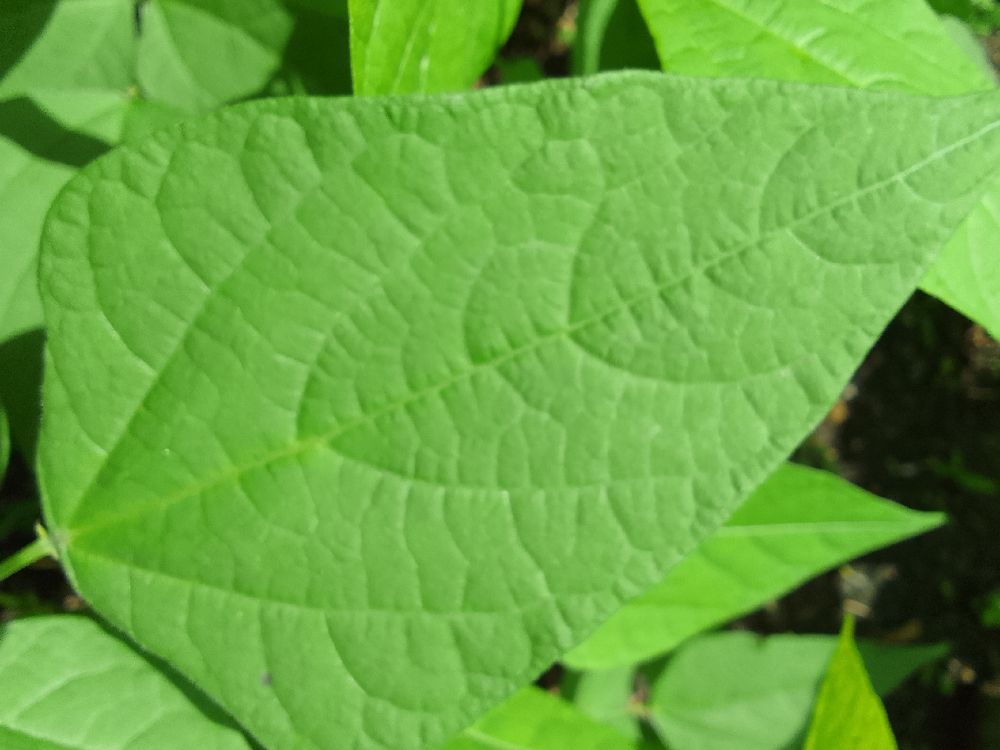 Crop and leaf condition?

common bean, healthy
